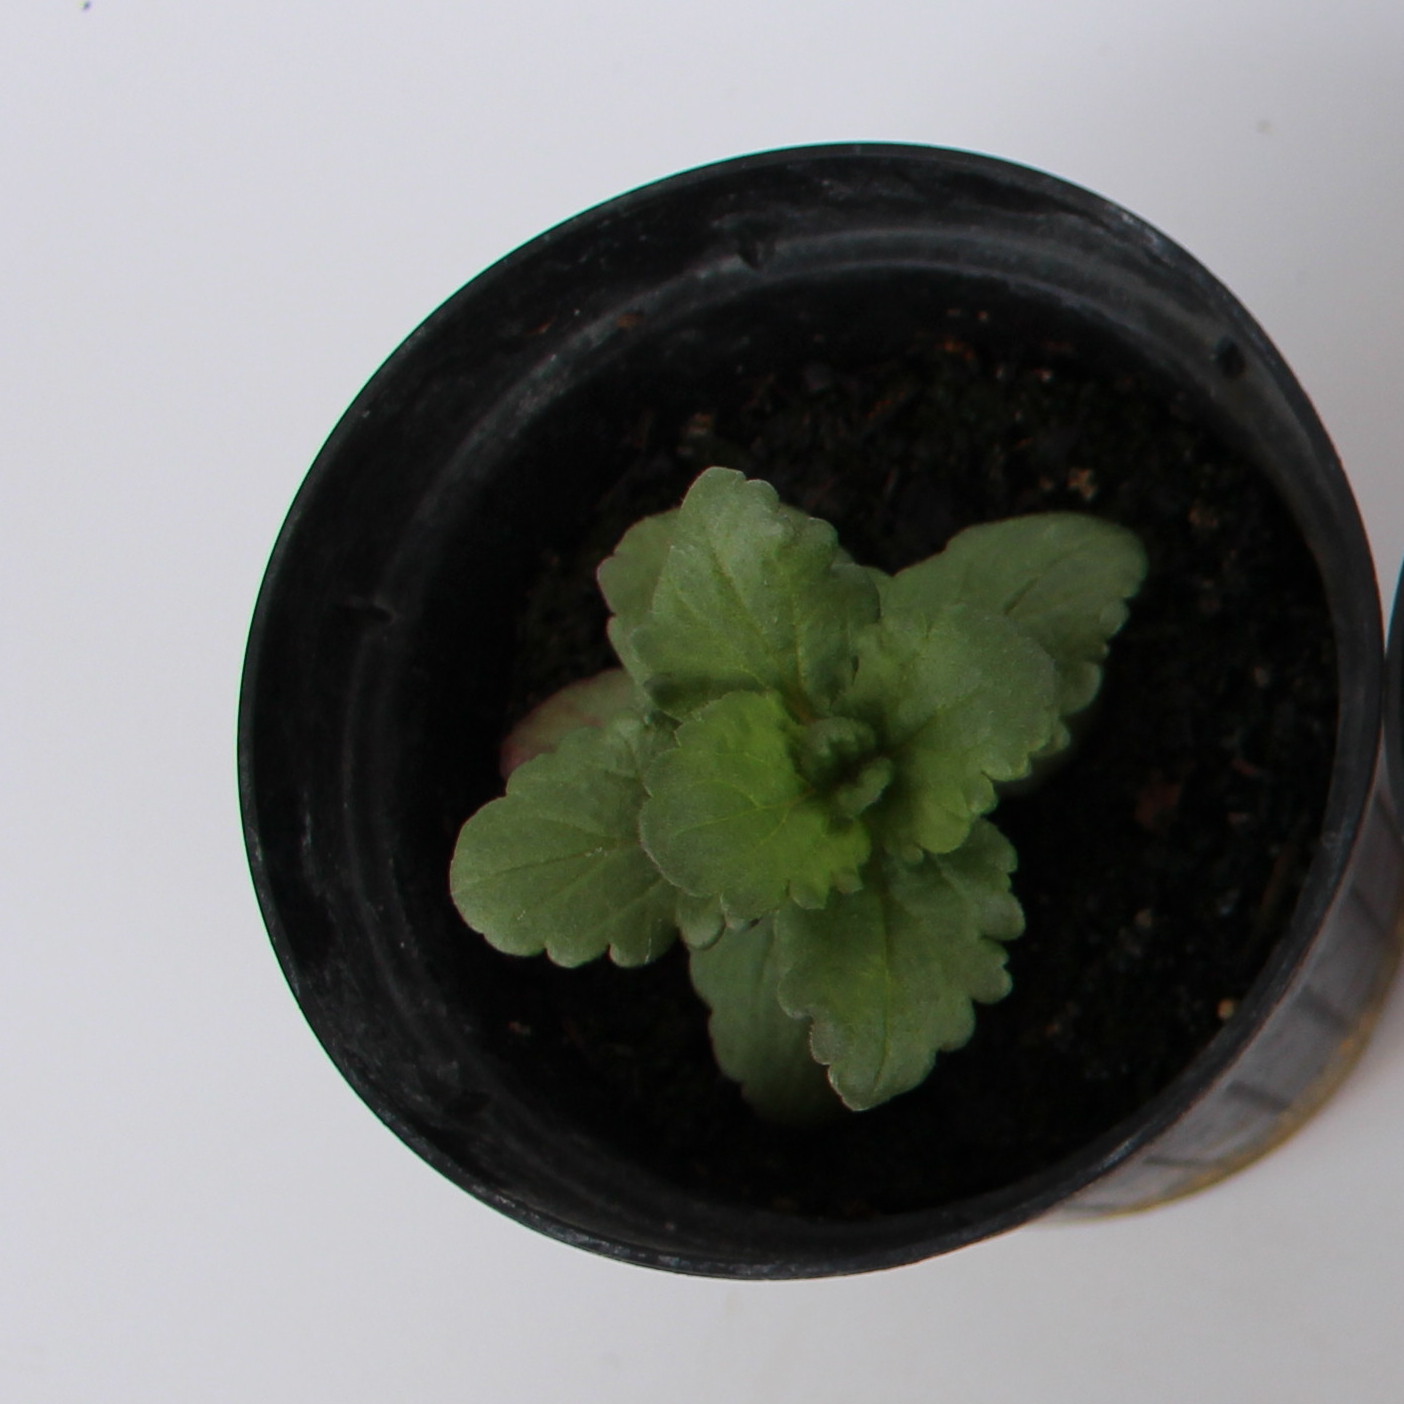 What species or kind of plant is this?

Veronica persica
